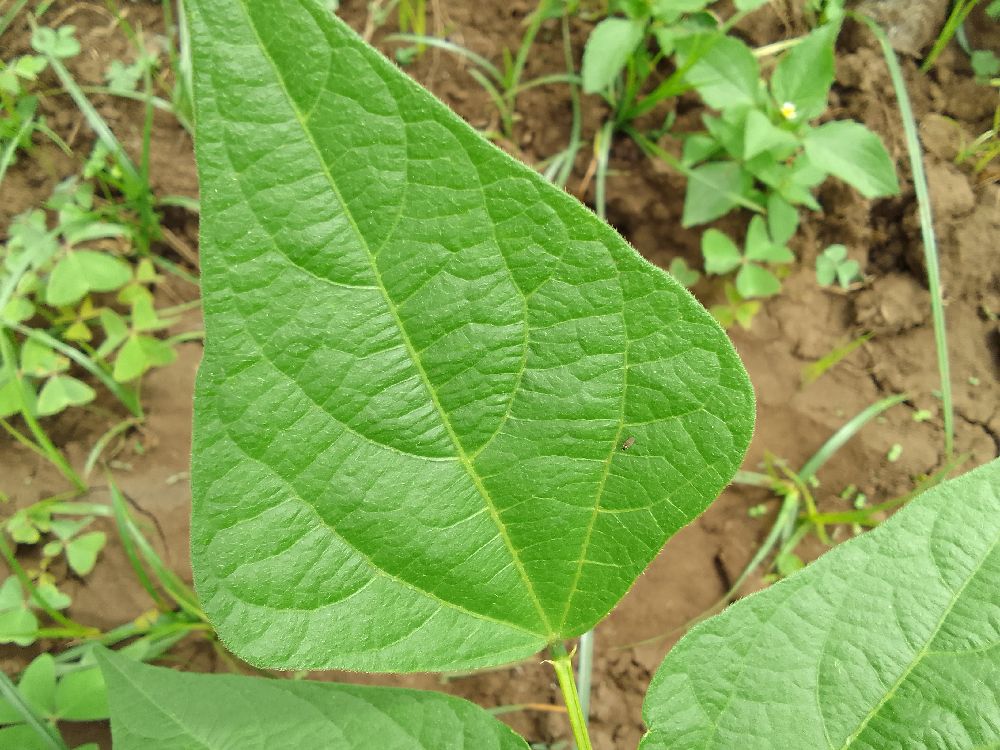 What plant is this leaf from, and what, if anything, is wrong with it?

common bean, healthy
